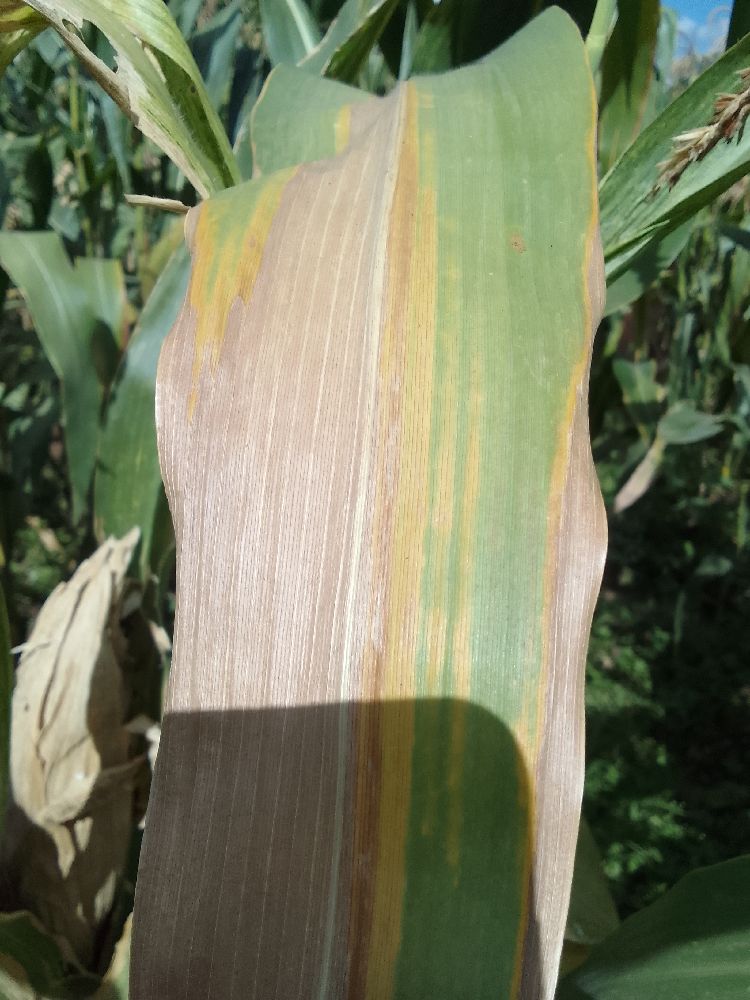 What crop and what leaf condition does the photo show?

maize, maize lethal necrosis
